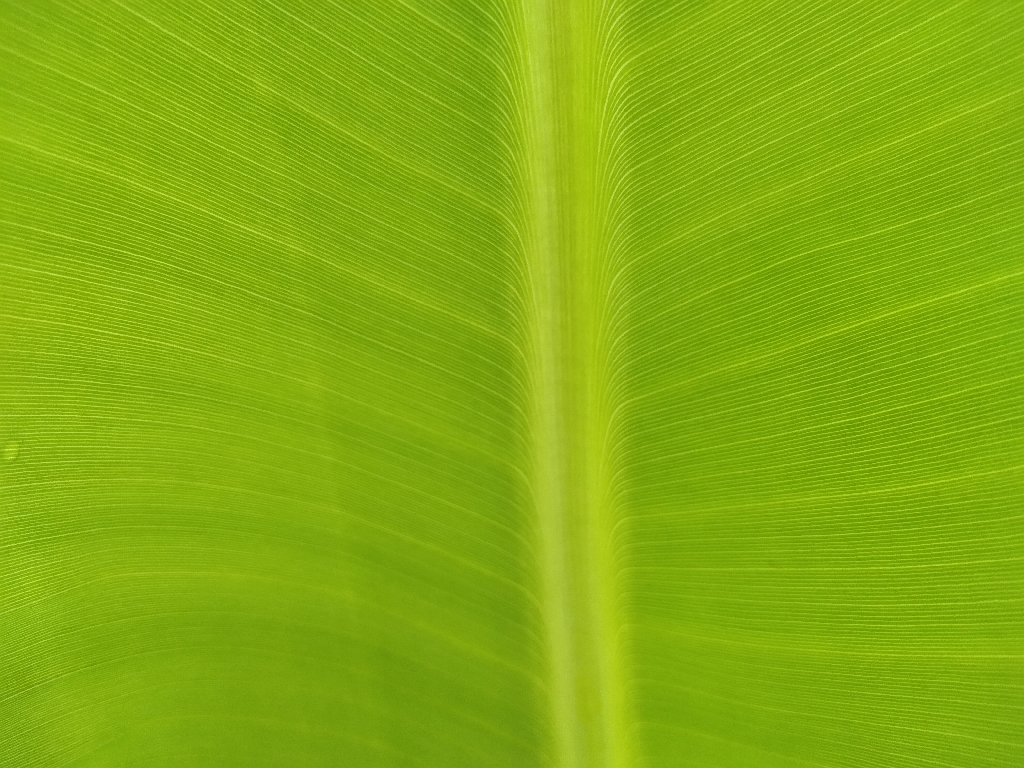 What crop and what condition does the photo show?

banana, healthy
